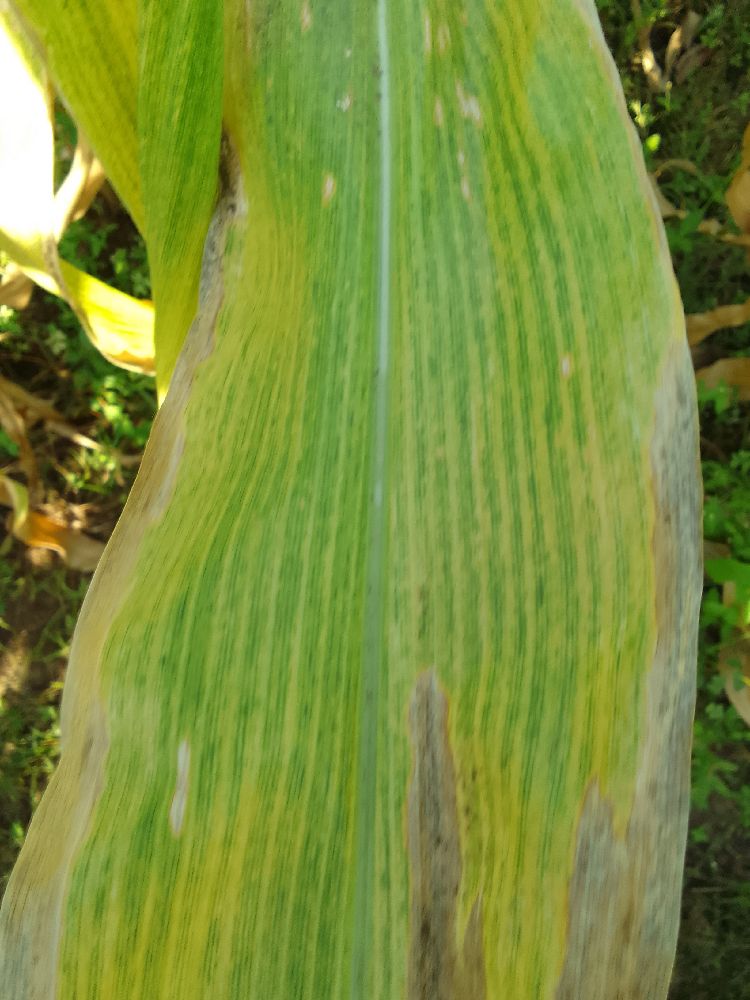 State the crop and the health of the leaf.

maize, maize lethal necrosis
